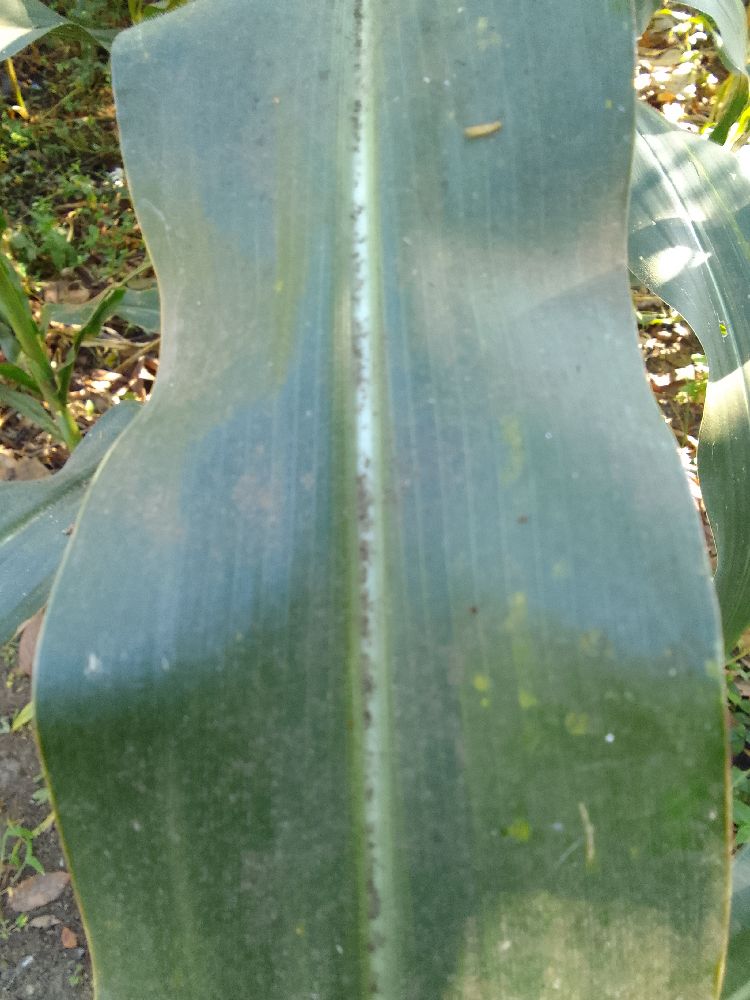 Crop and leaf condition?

maize, healthy
